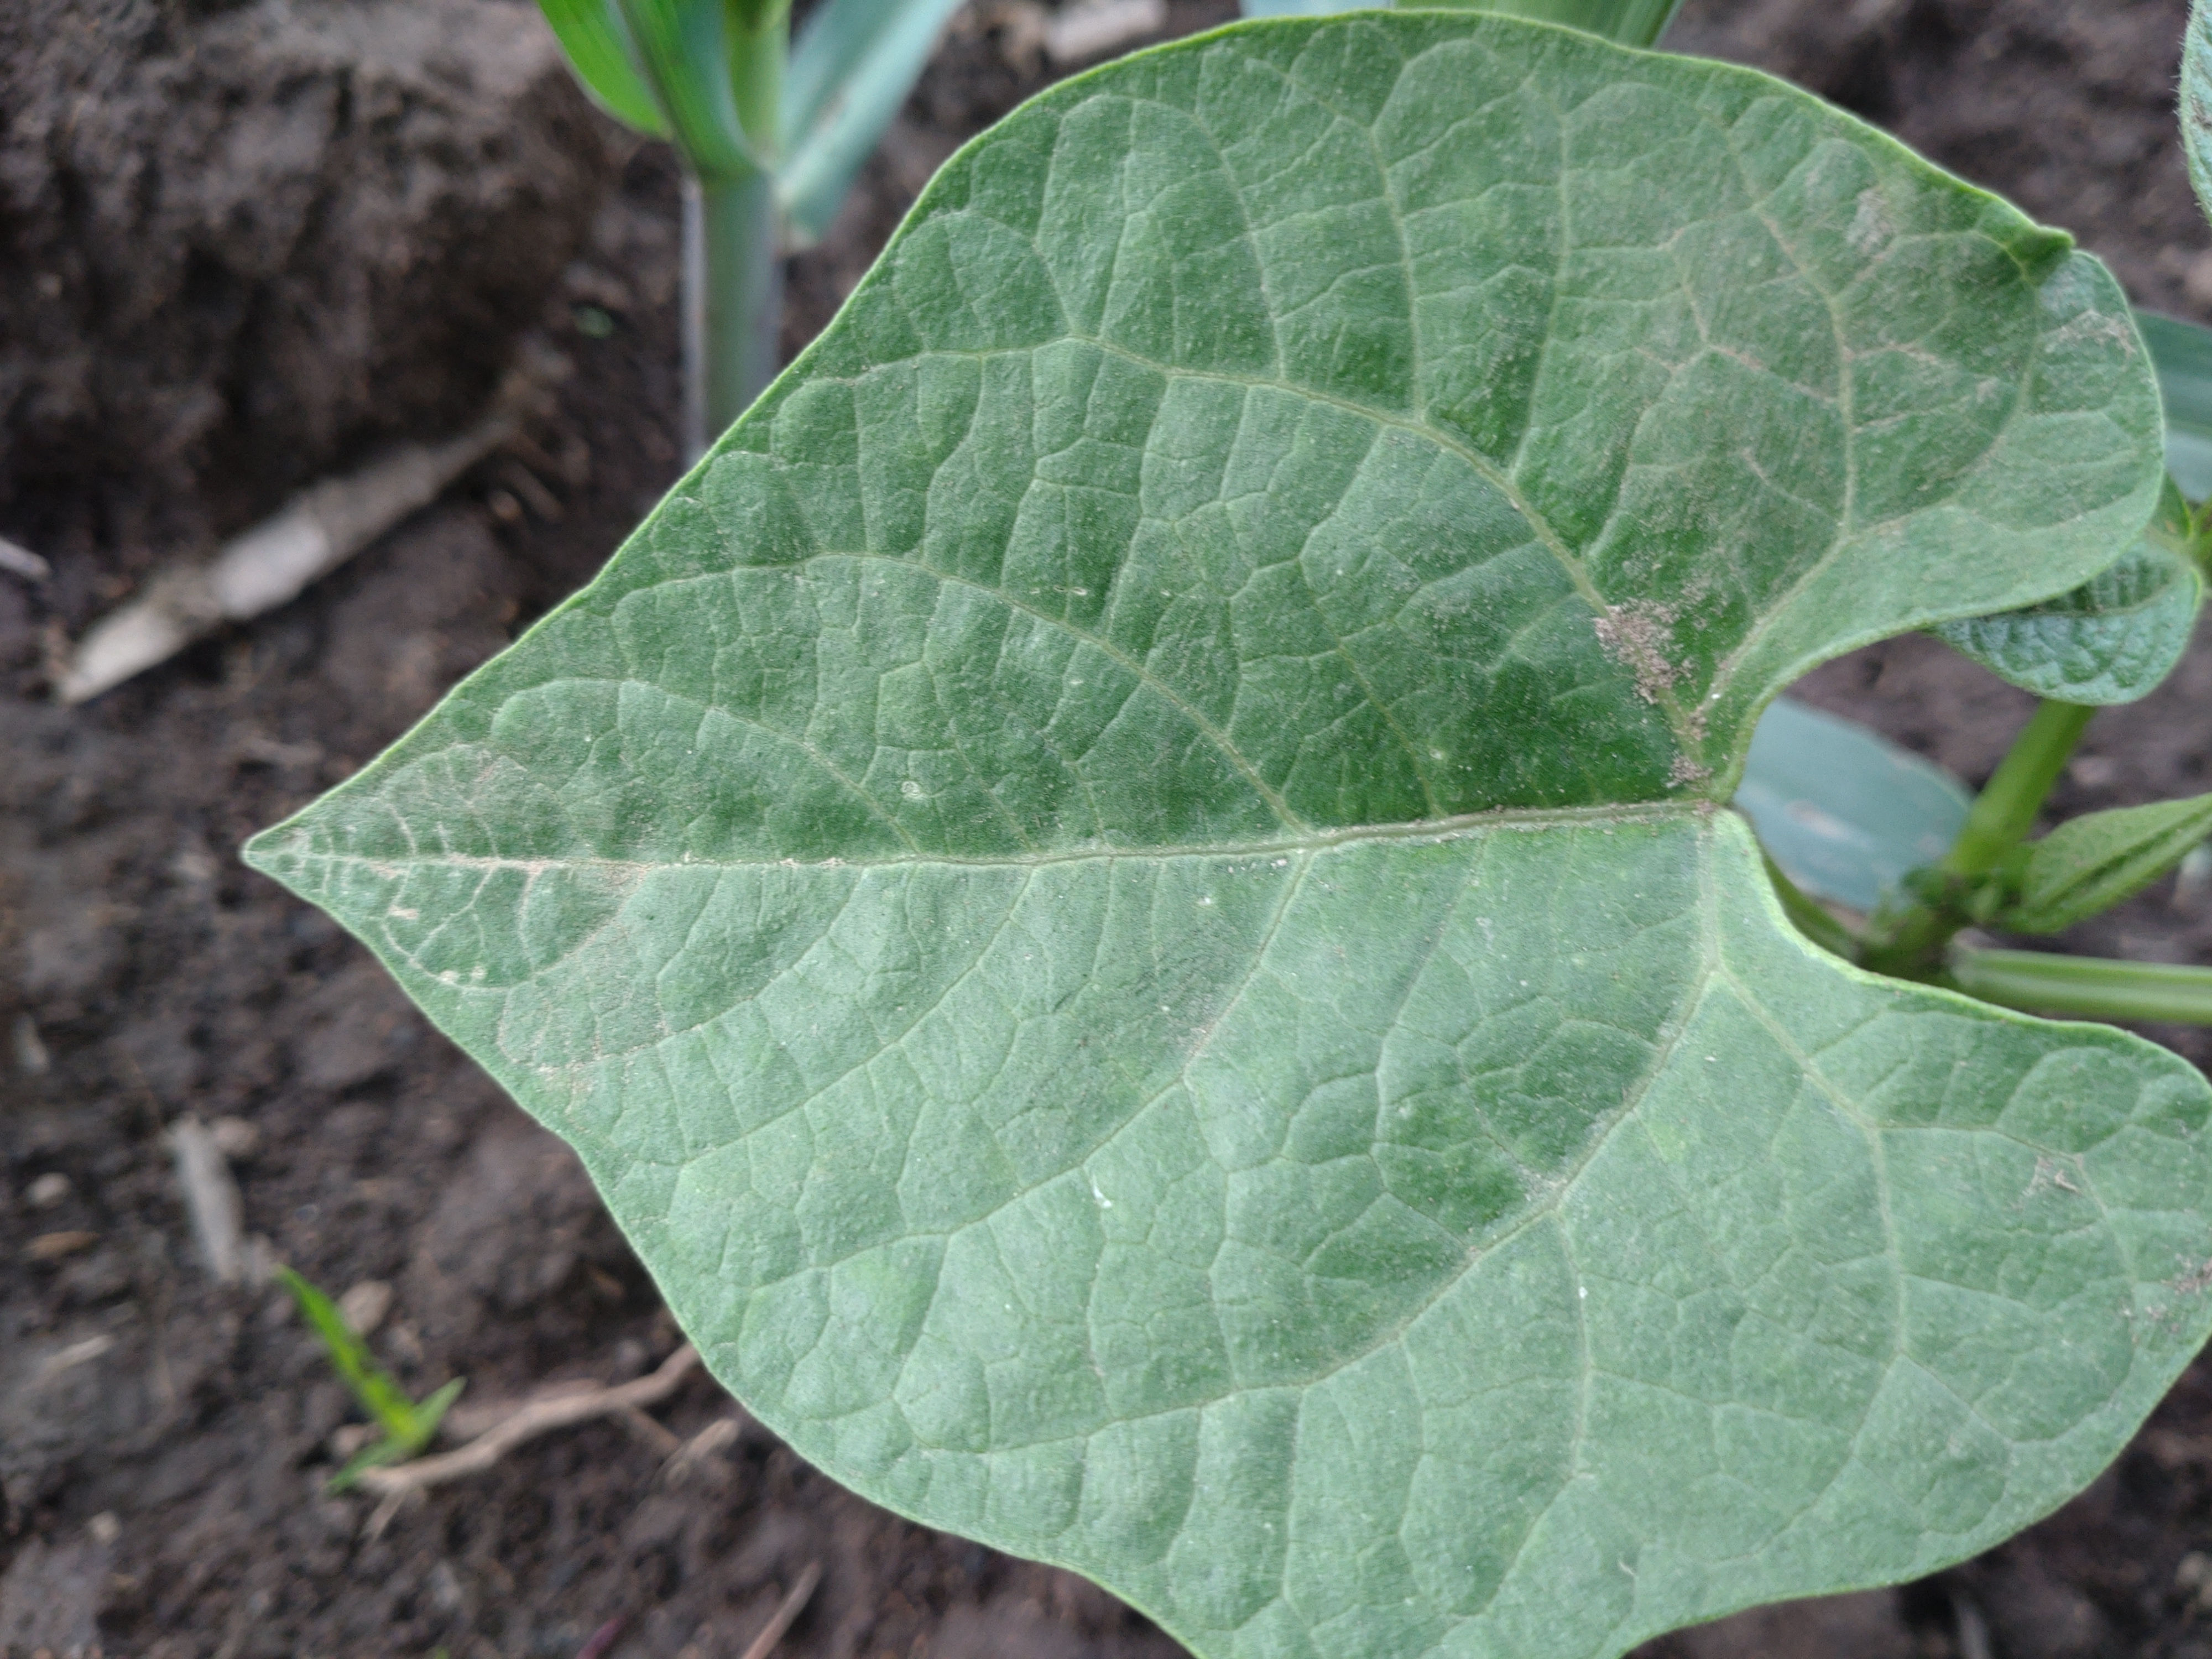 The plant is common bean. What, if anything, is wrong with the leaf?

healthy
